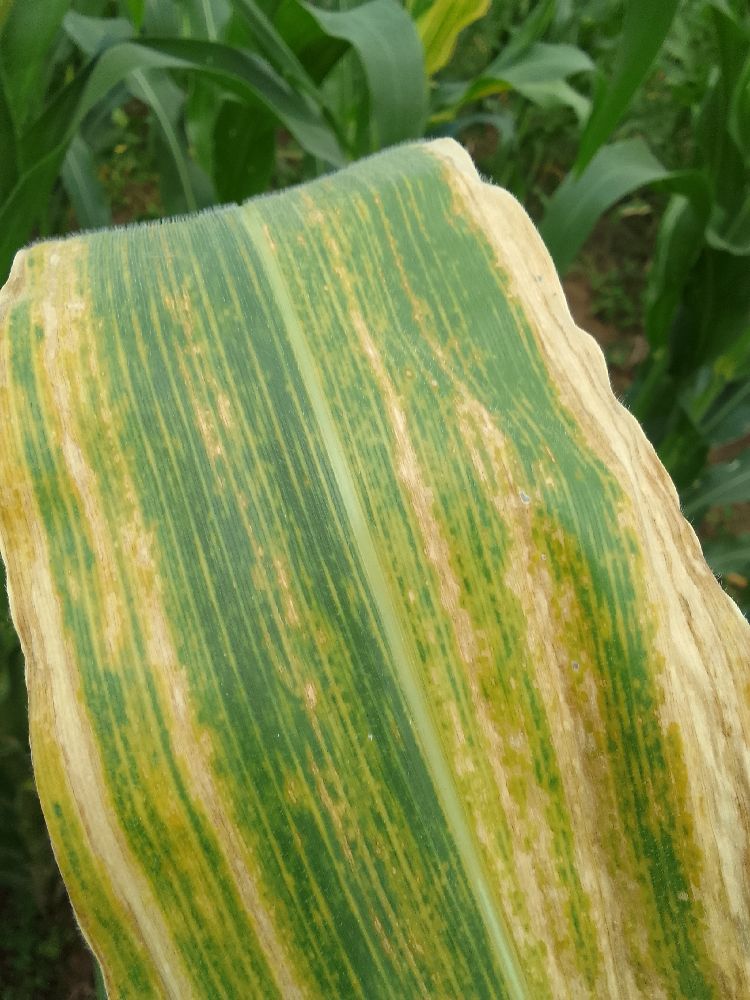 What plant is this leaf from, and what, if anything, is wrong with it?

maize, maize lethal necrosis
